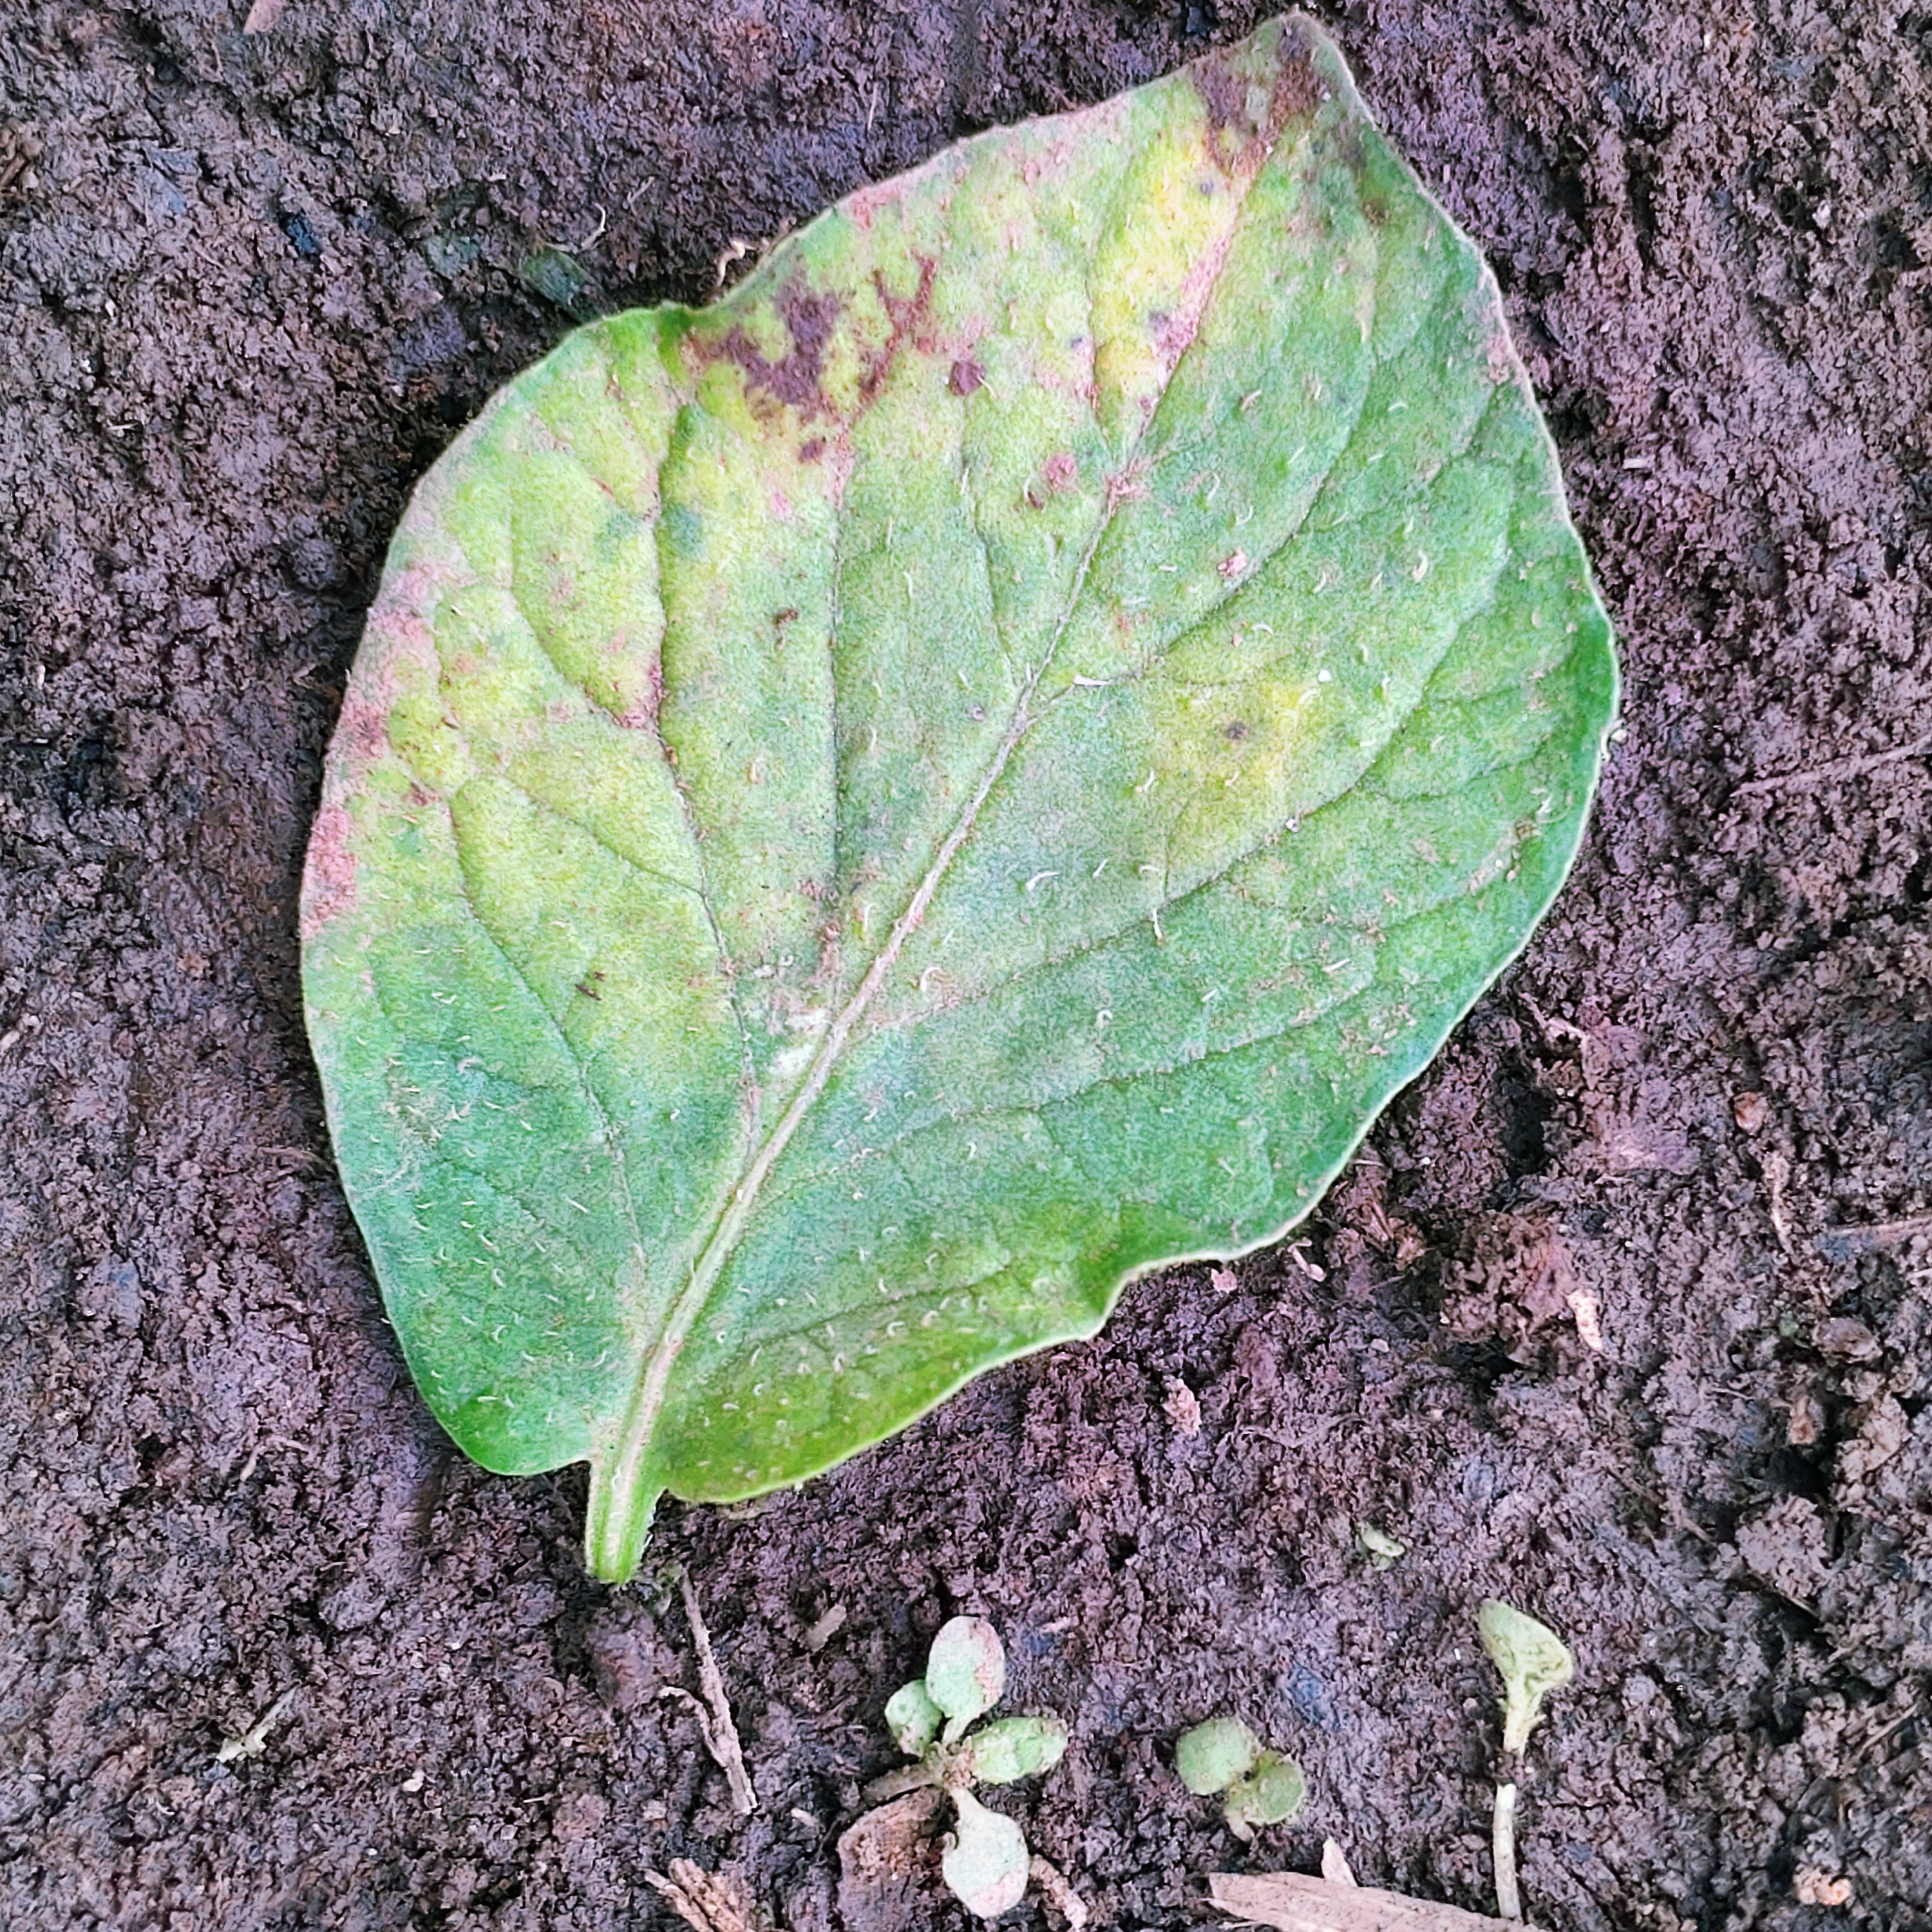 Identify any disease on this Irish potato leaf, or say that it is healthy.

late blight
